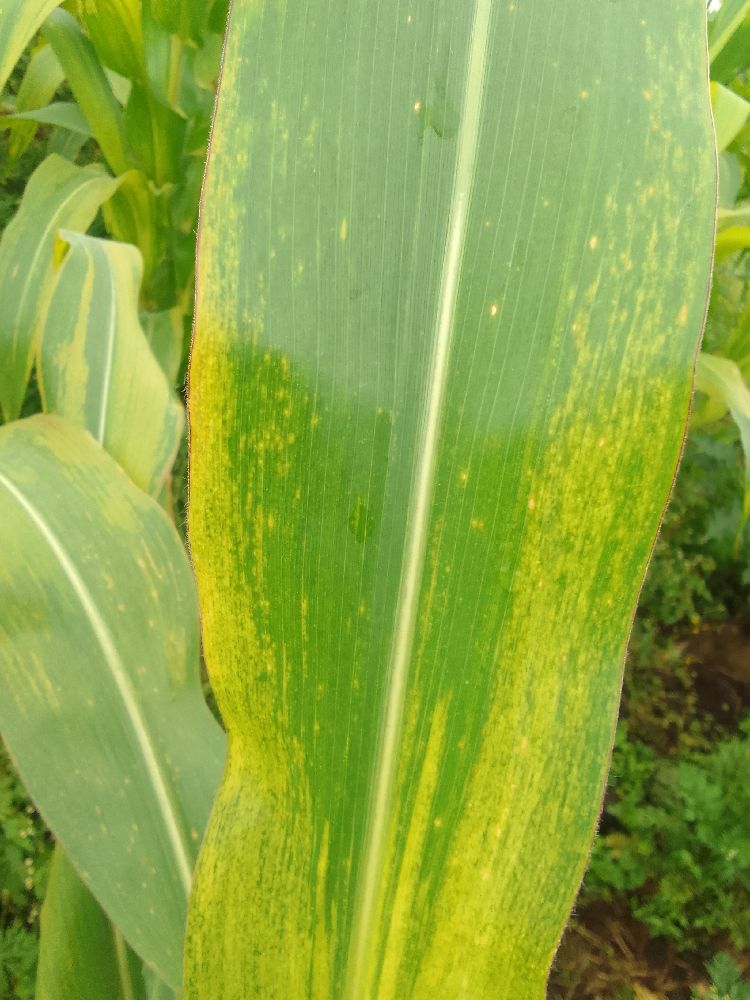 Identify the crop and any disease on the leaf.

maize, maize lethal necrosis
